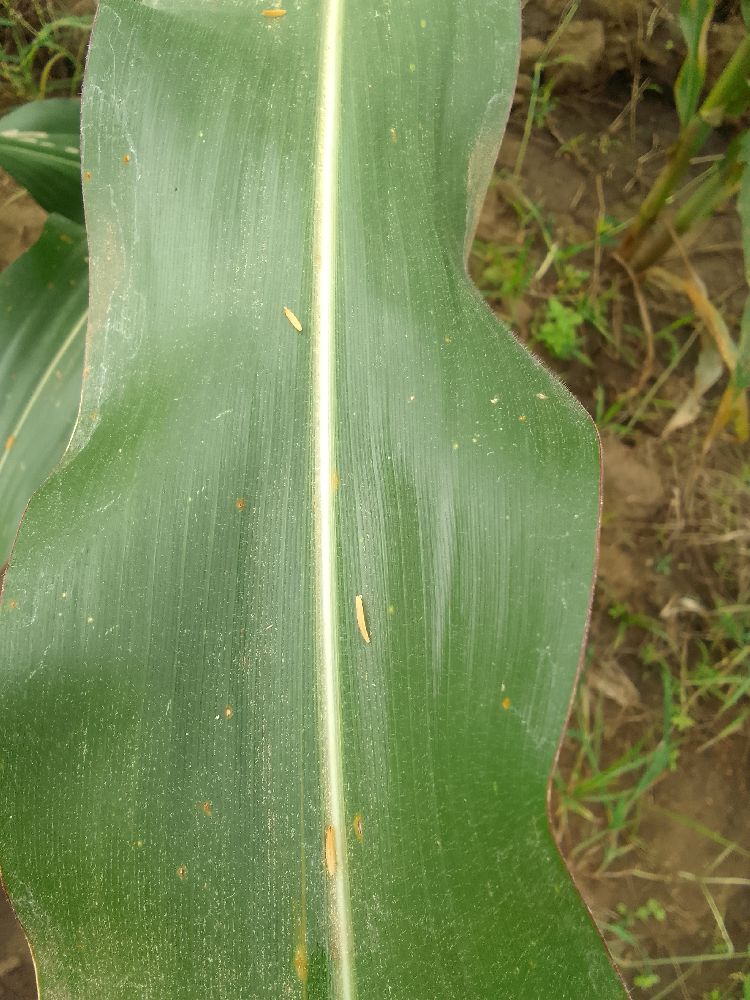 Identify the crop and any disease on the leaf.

maize, healthy
